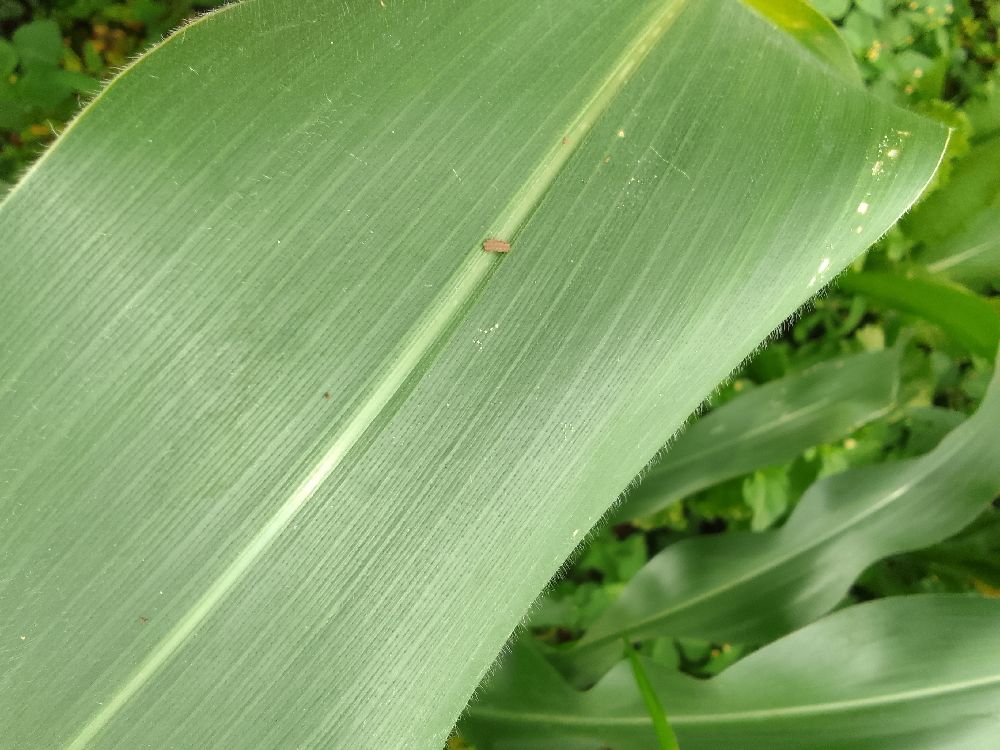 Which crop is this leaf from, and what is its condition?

maize, healthy
